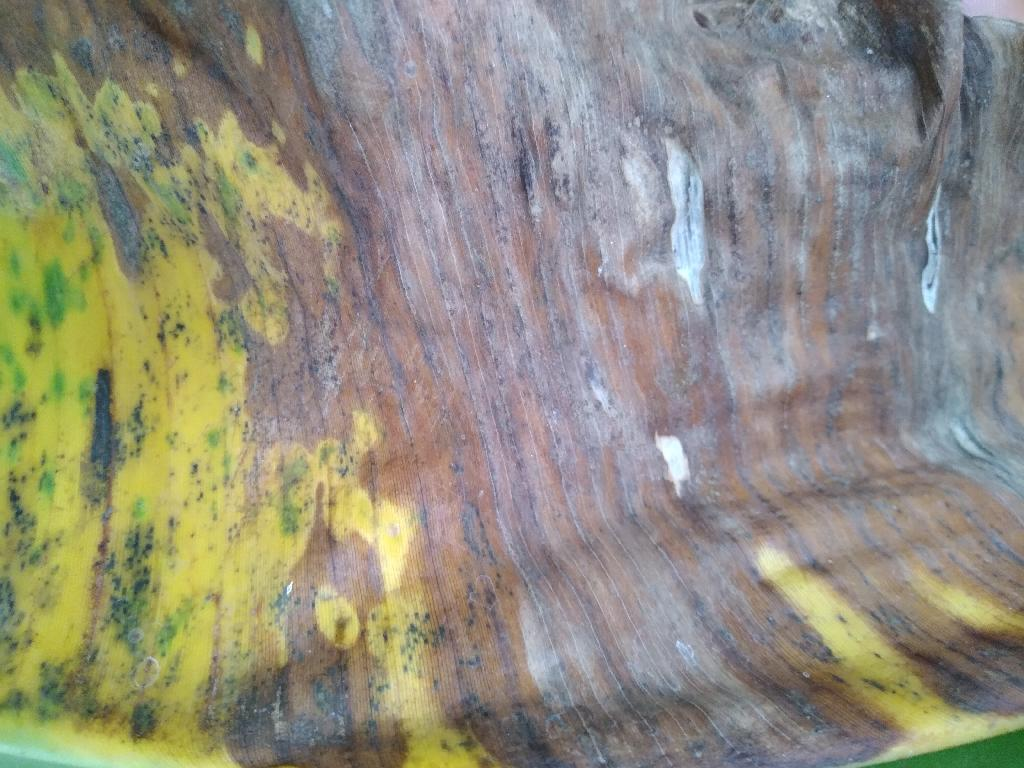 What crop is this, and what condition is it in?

banana, black sigatoka
